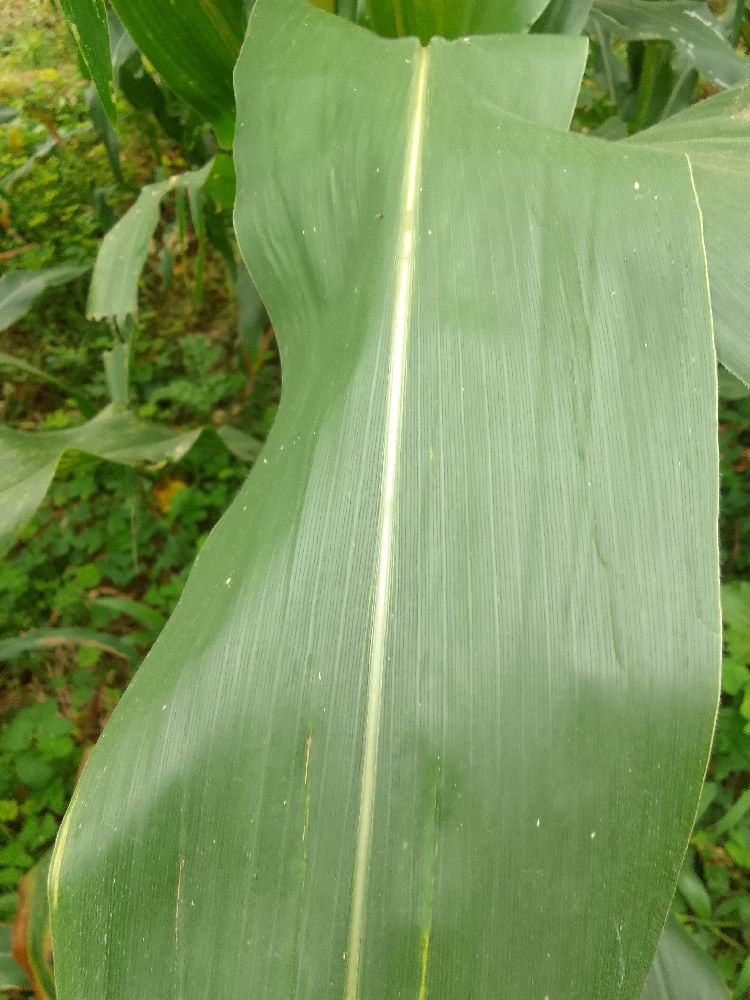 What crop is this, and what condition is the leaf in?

maize, healthy
